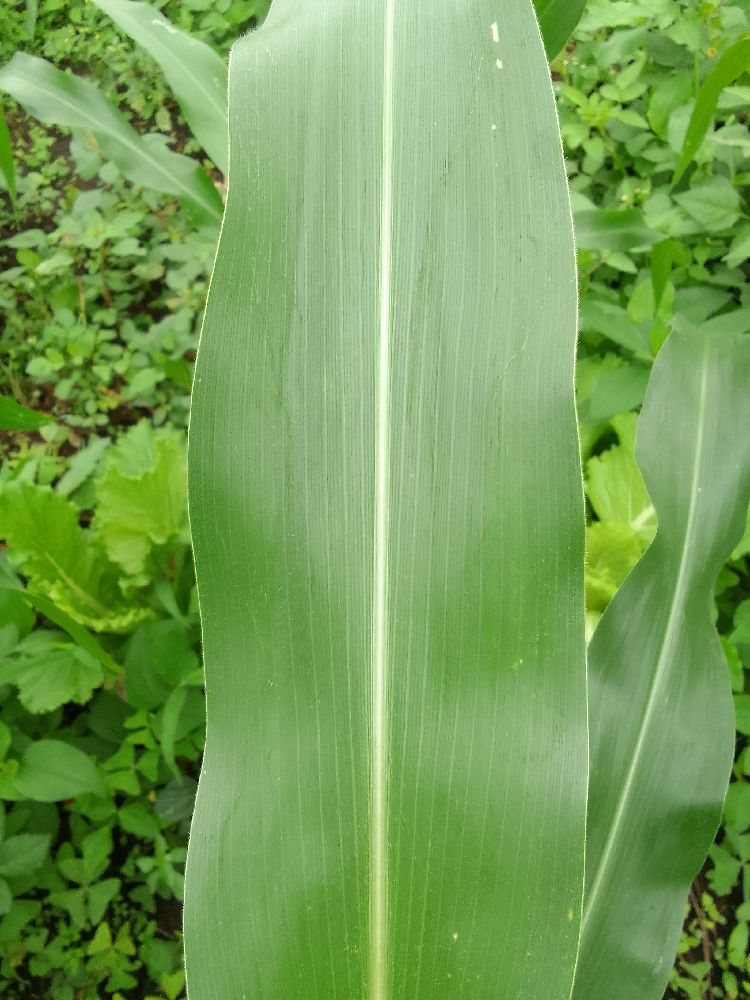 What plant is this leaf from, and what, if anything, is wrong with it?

maize, healthy
